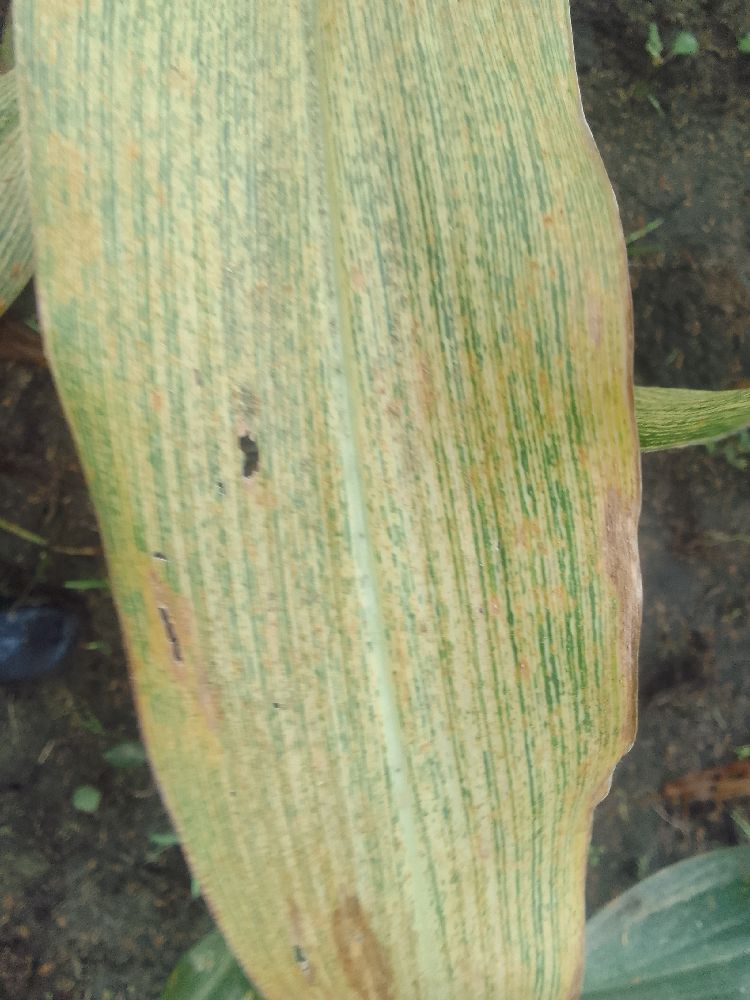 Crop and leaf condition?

maize, maize streak virus
